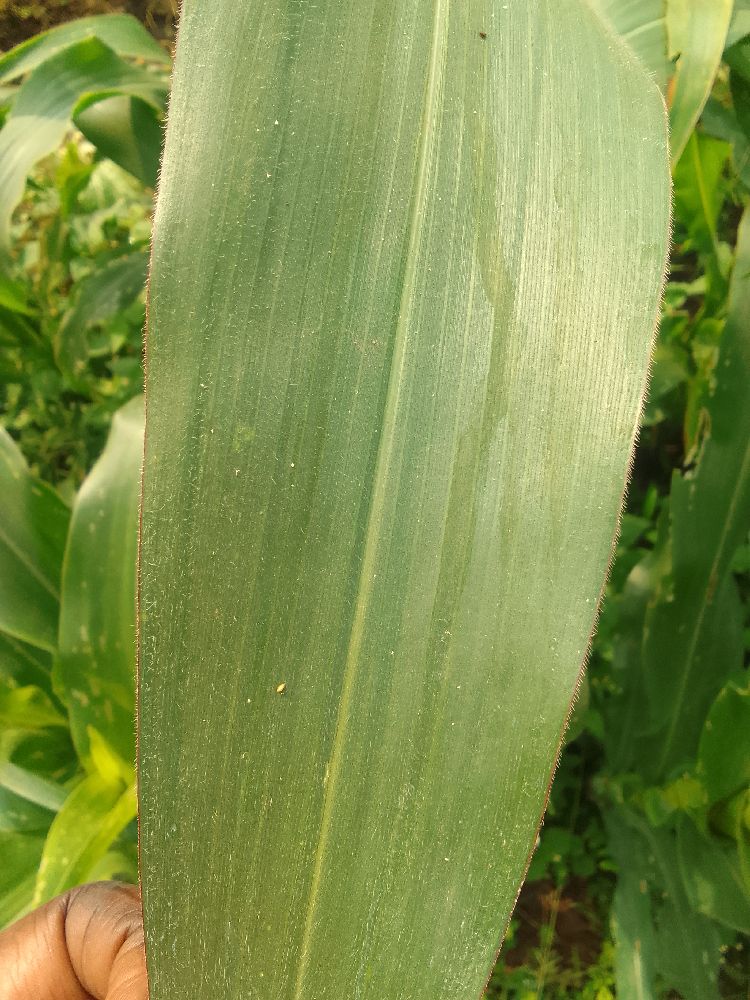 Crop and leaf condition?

maize, healthy
